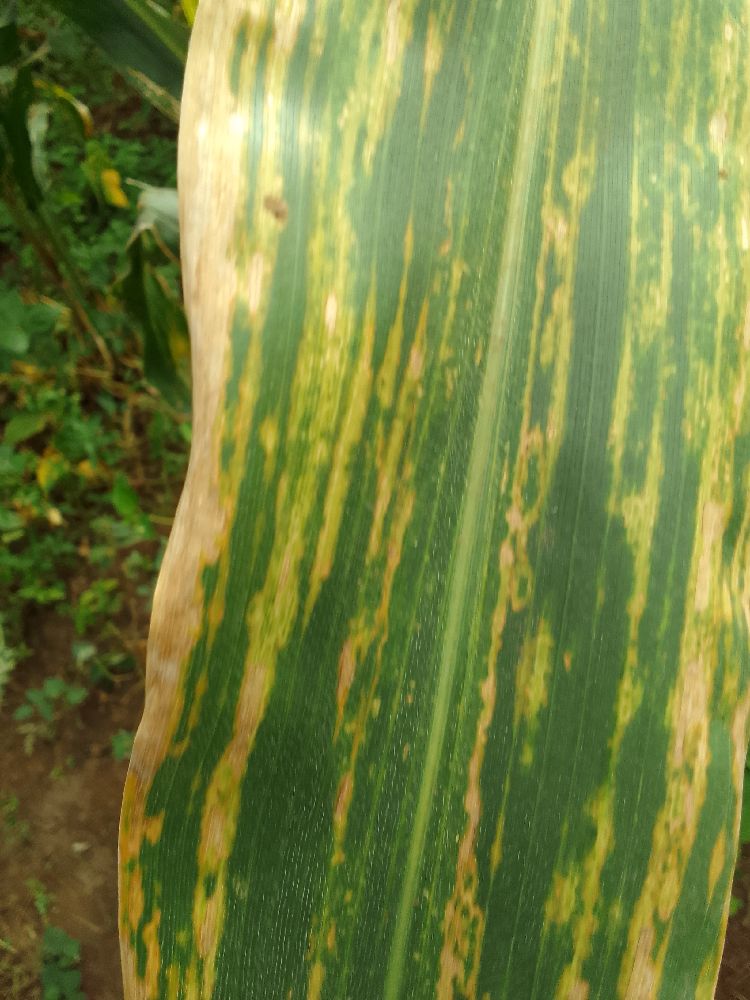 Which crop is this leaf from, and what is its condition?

maize, maize lethal necrosis
